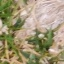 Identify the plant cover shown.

grass
